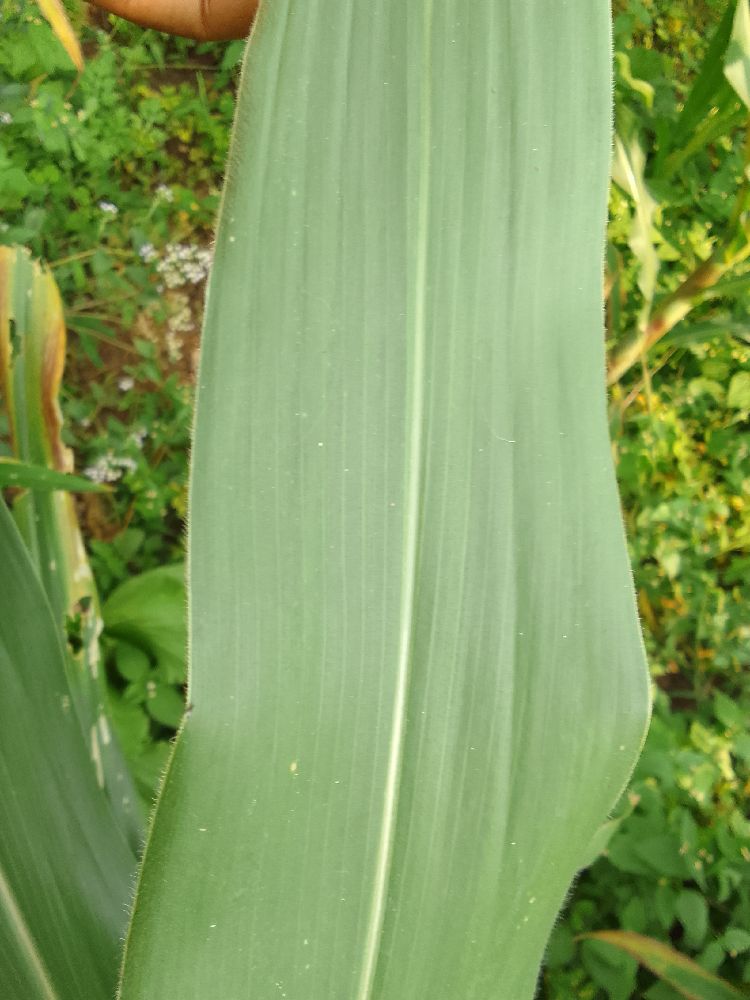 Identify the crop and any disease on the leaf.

maize, healthy
